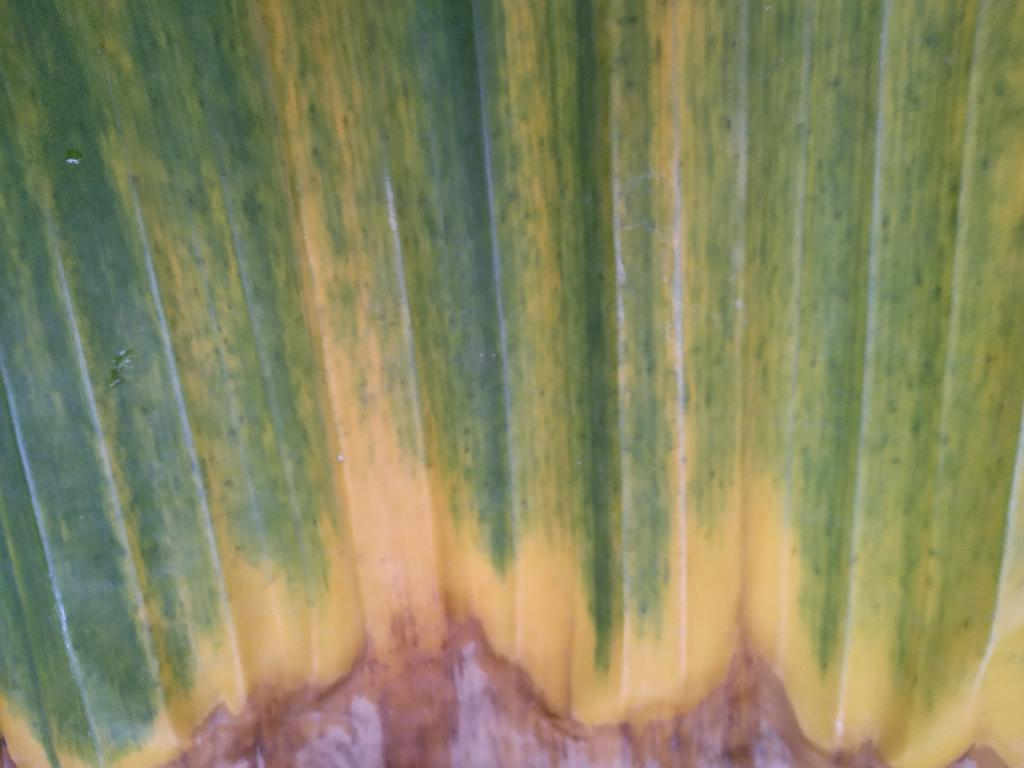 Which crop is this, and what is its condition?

banana, fusarium wilt race 1
